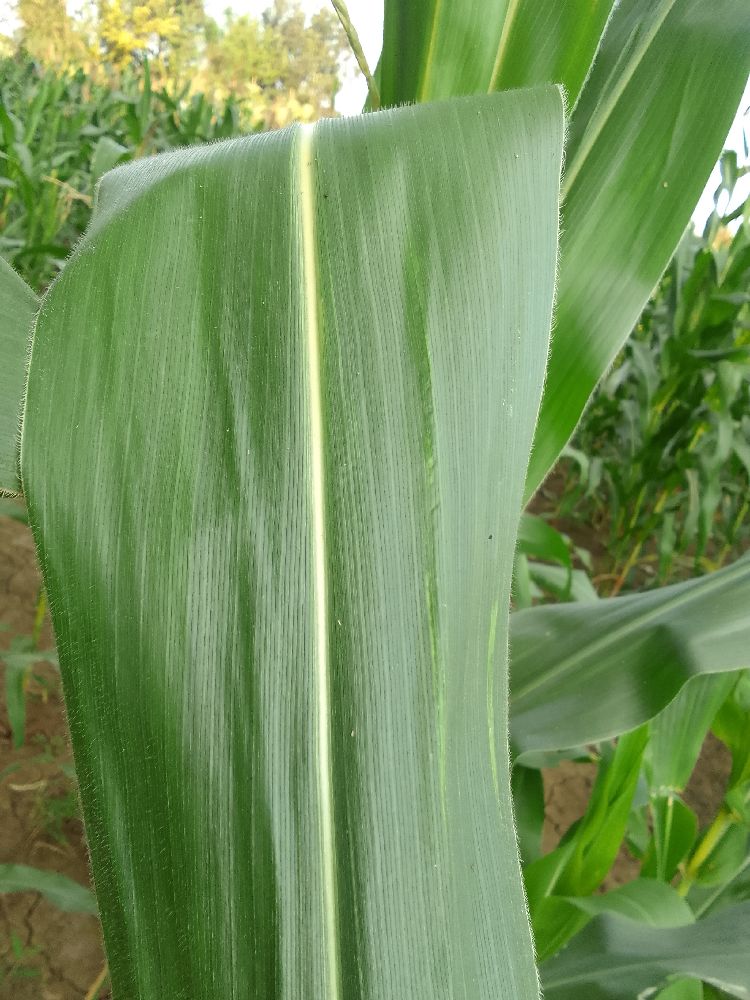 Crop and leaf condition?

maize, healthy
